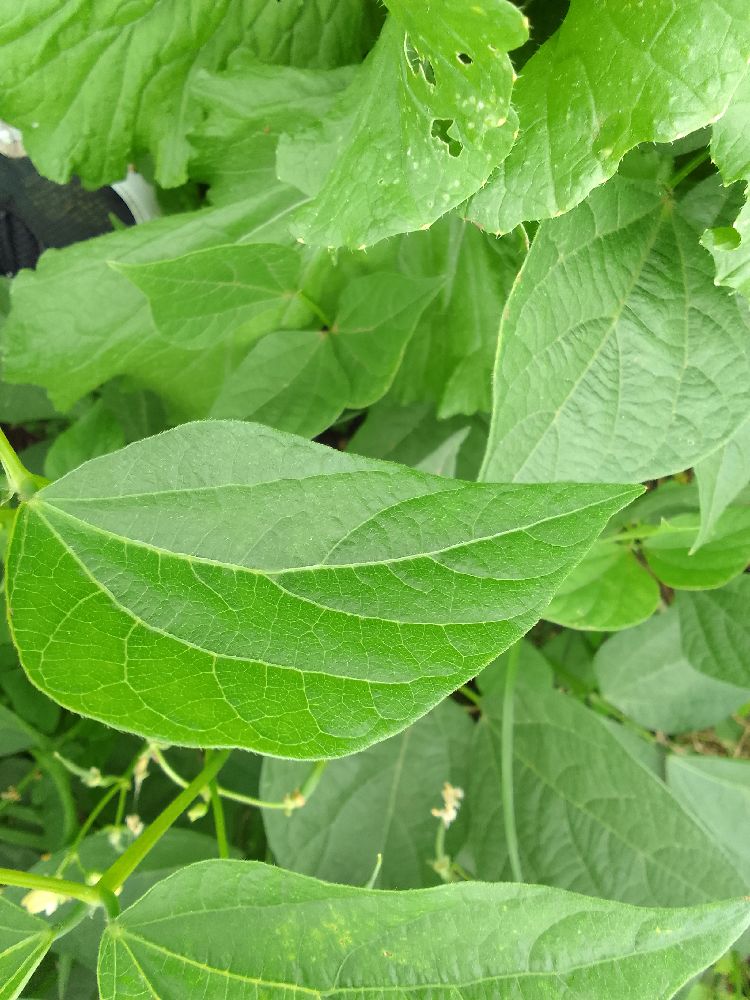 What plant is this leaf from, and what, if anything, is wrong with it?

common bean, healthy
